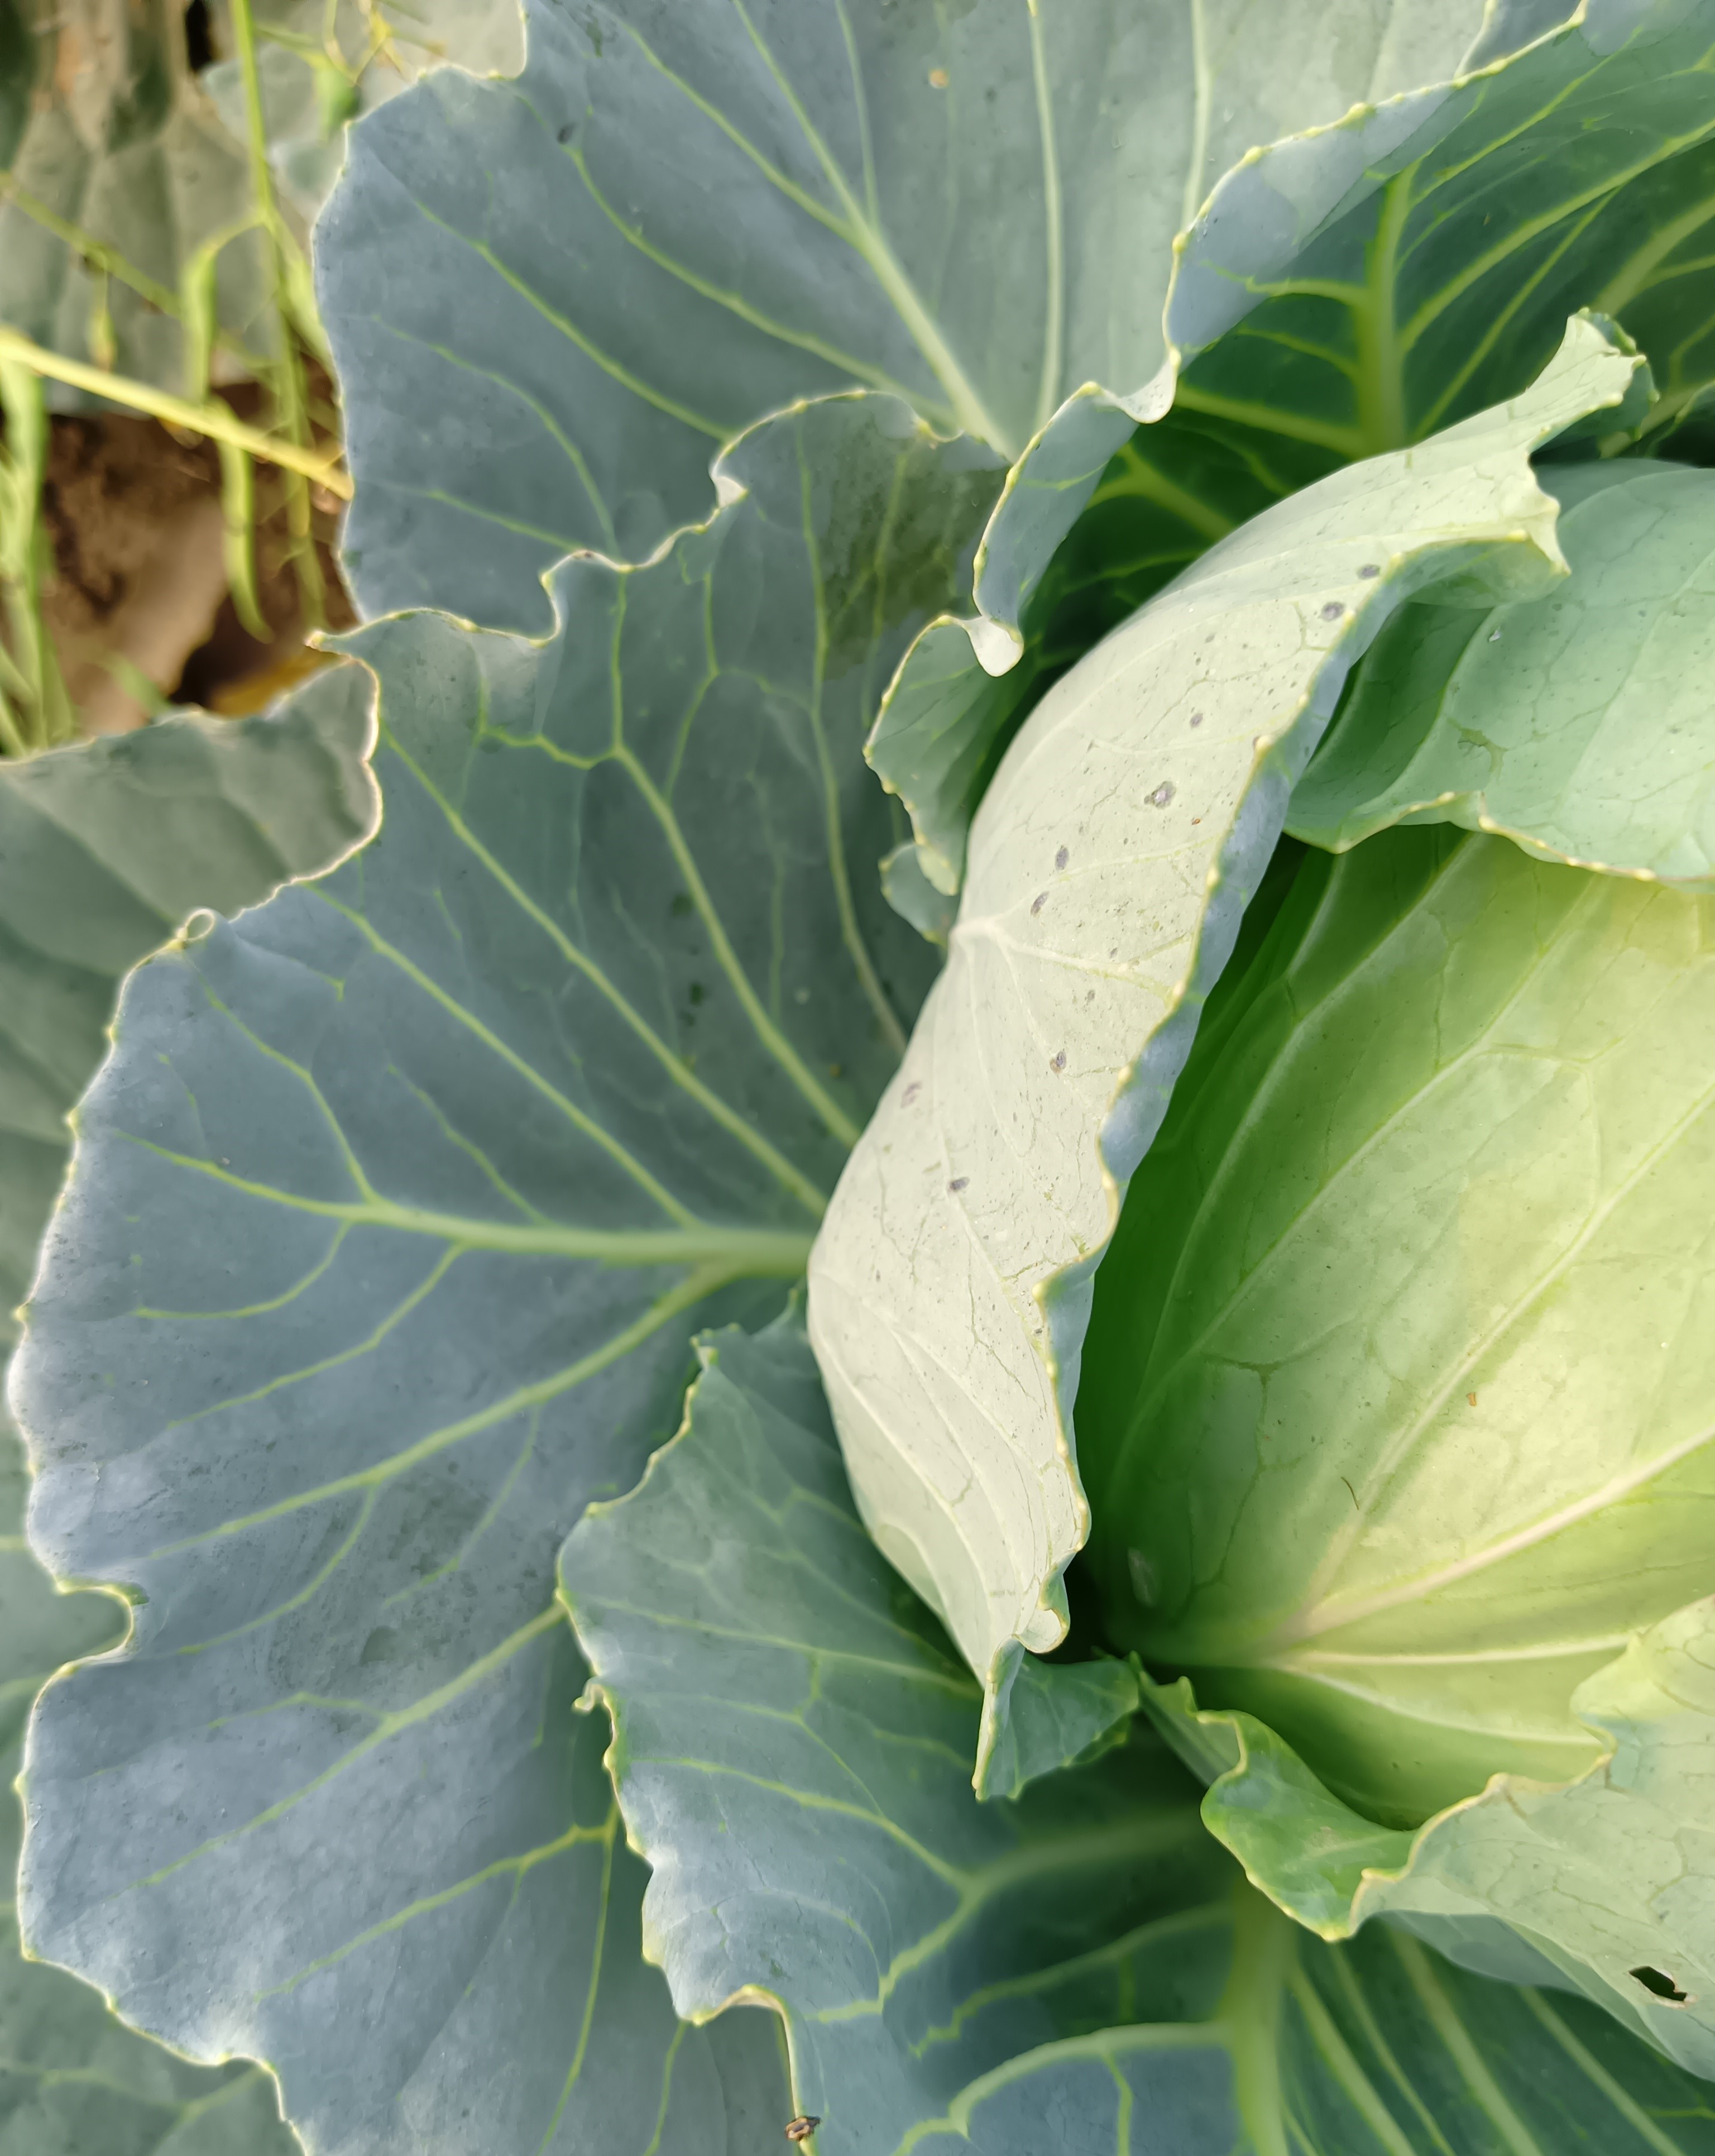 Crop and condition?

cabbage, healthy
